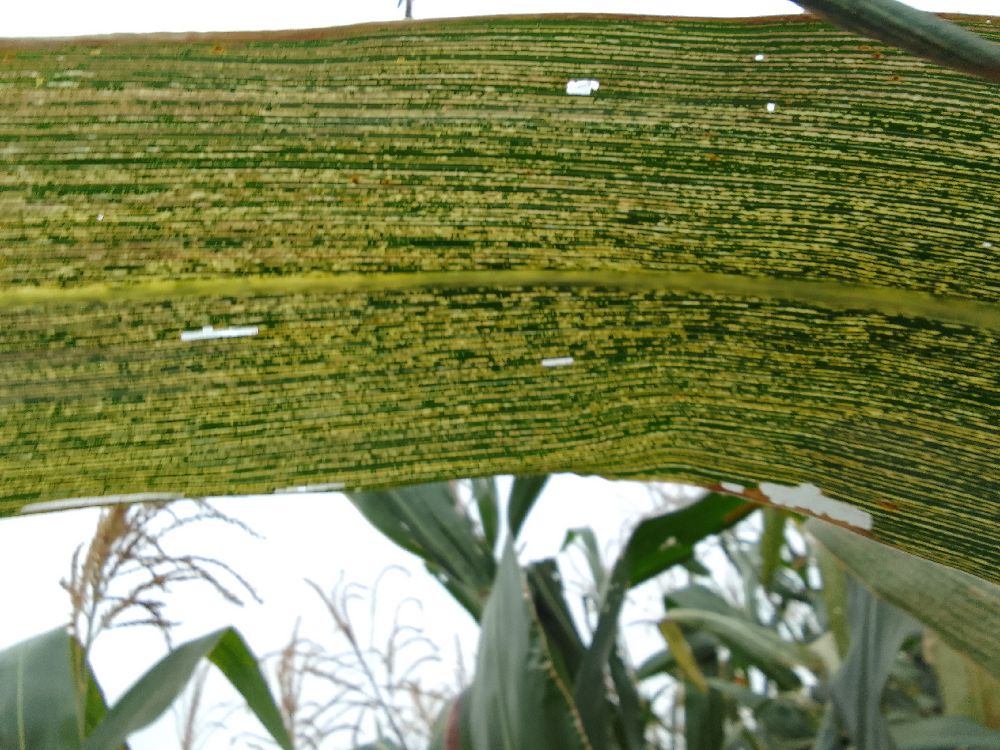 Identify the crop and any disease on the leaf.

maize, maize streak virus
